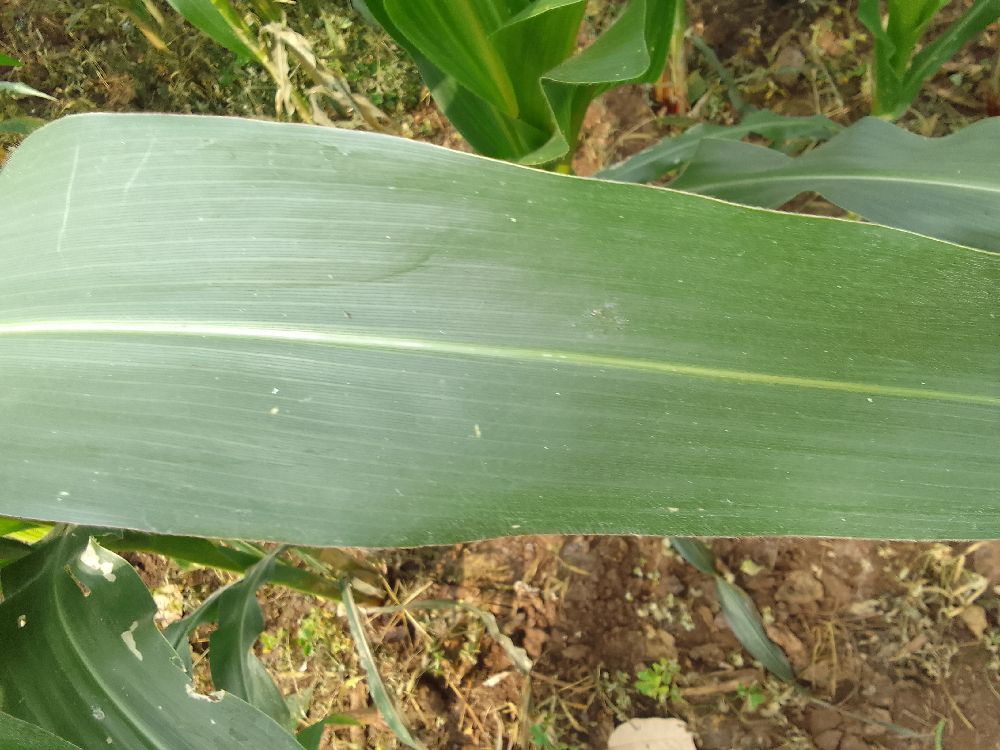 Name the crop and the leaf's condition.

maize, healthy
